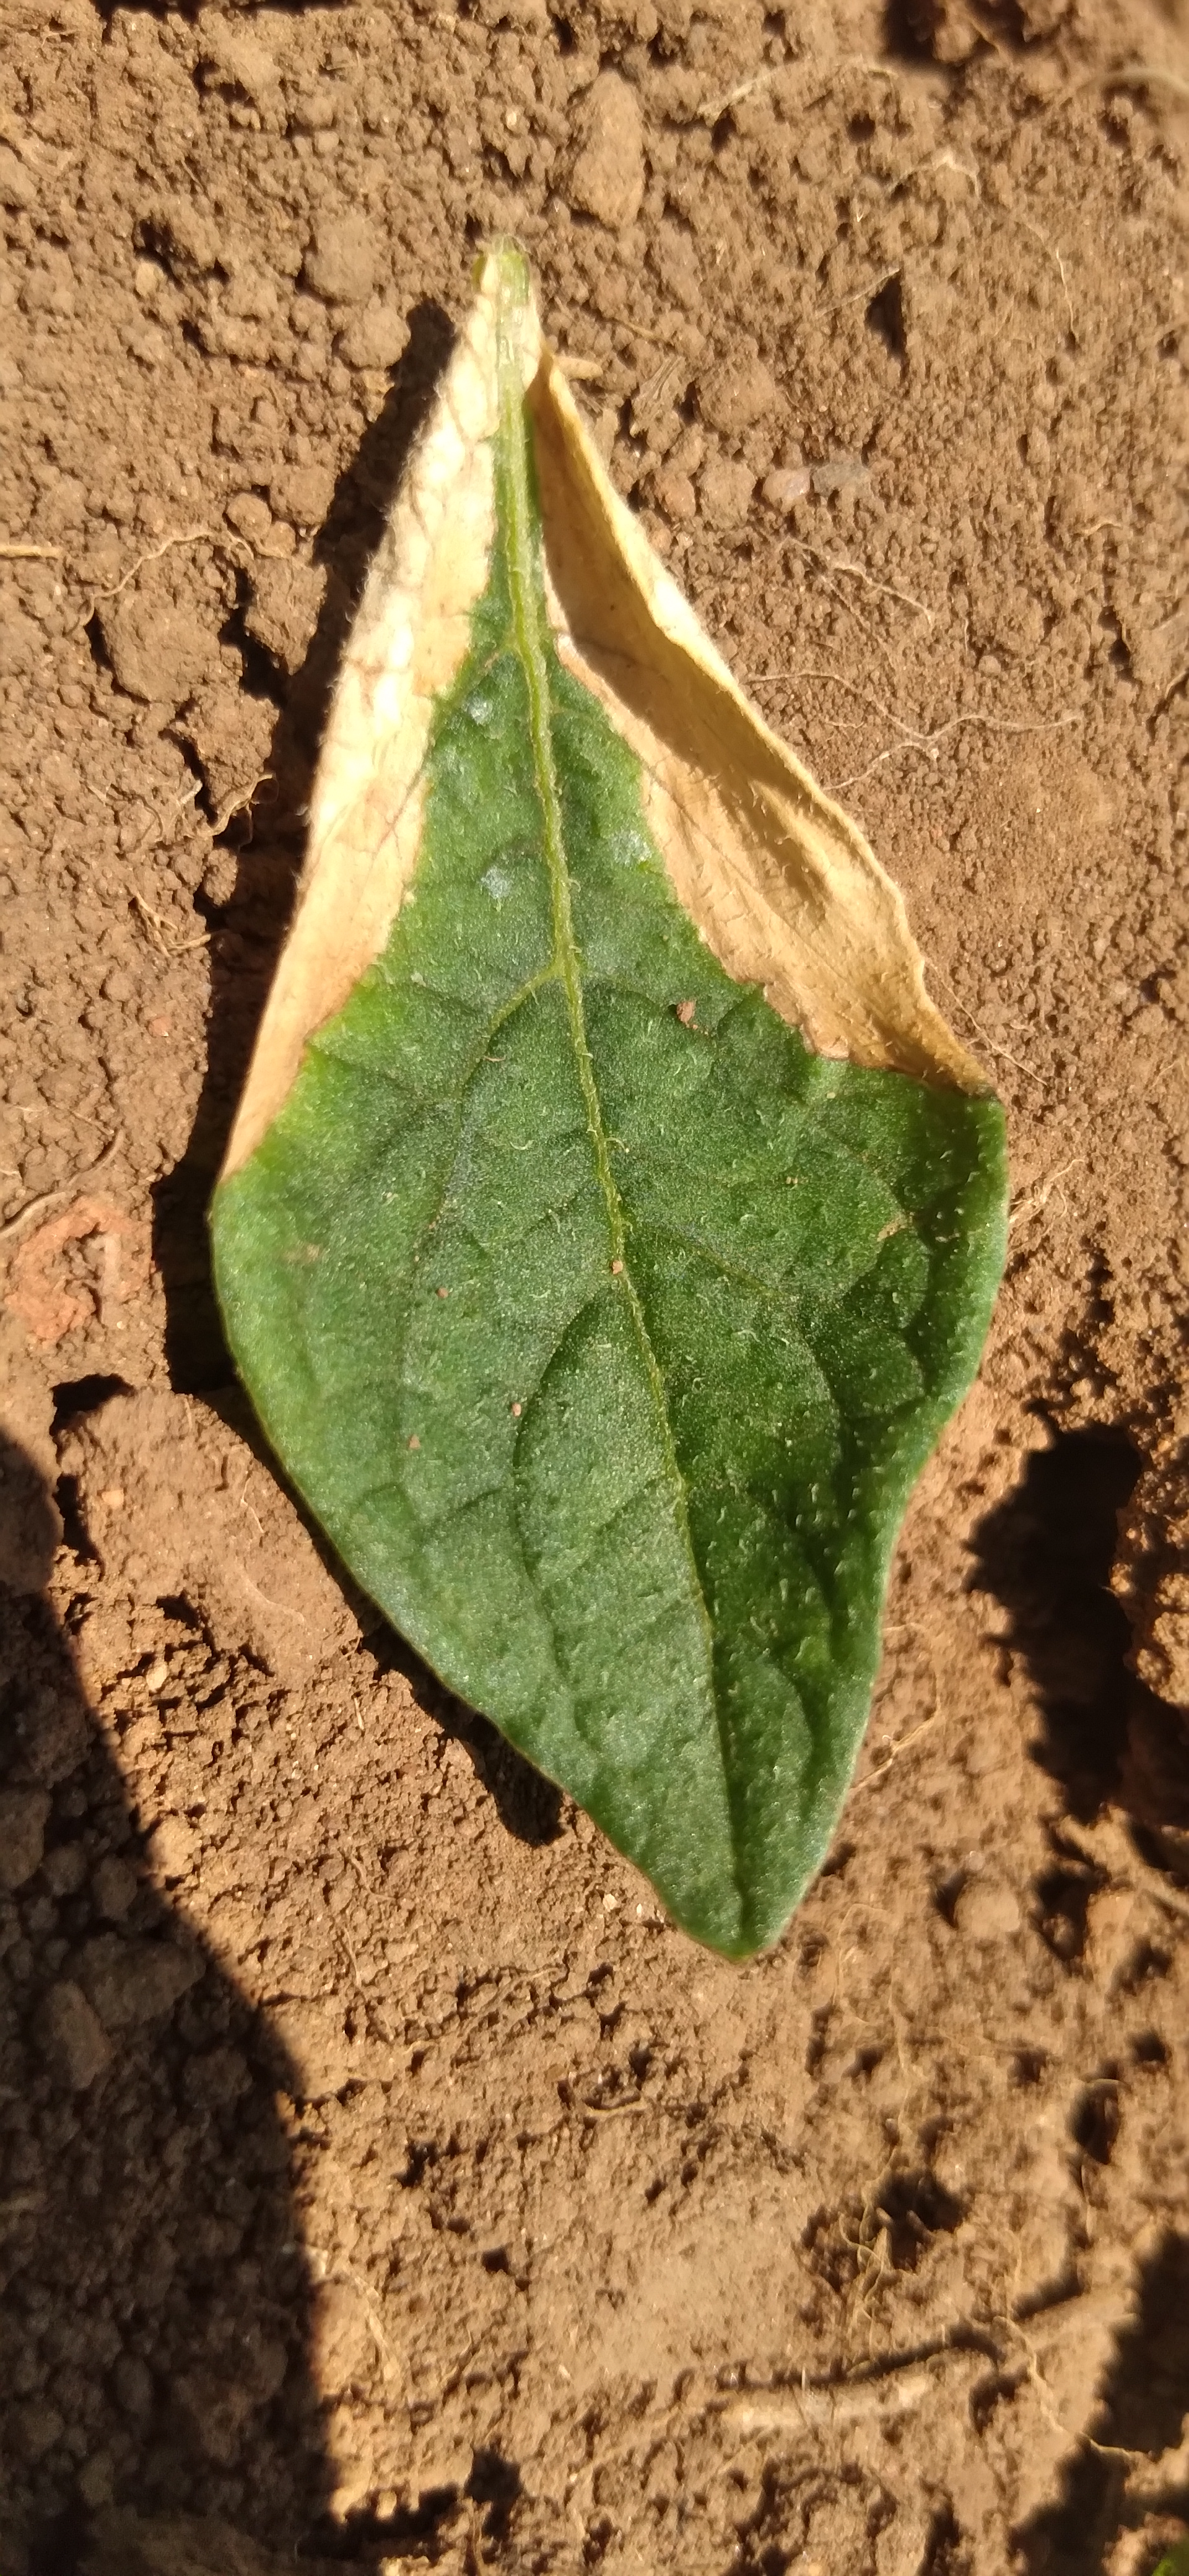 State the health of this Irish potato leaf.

early blight
